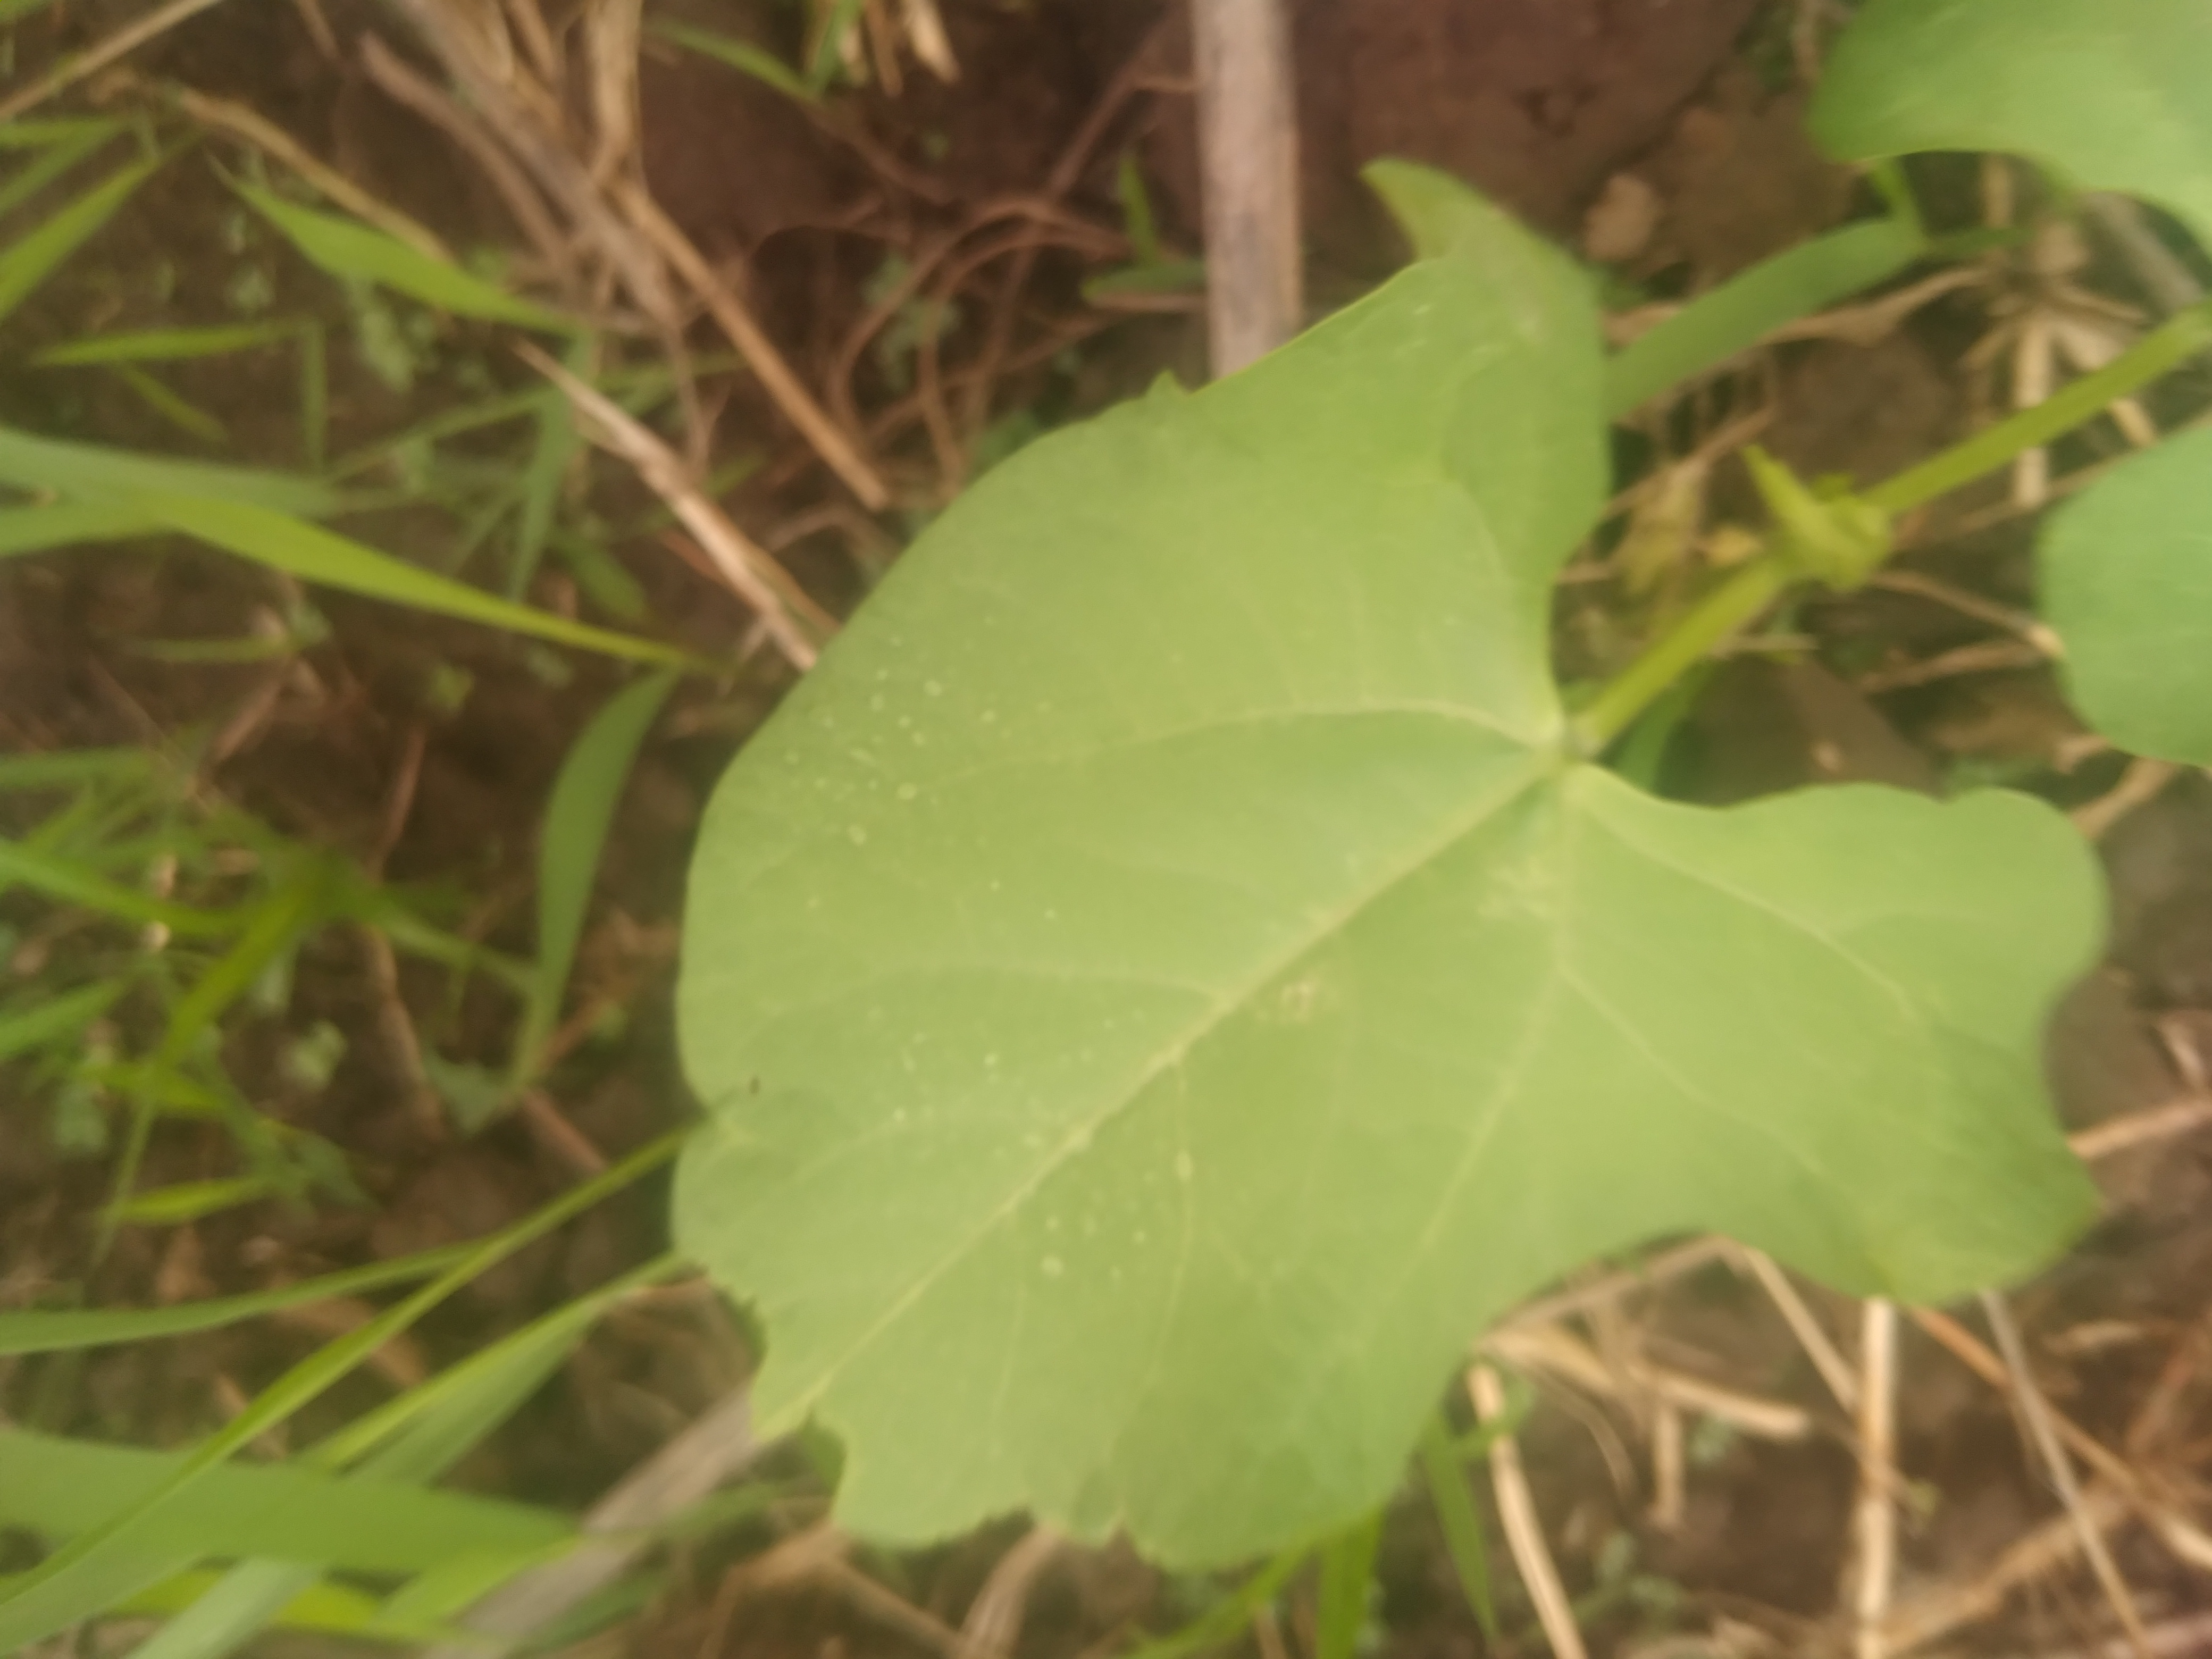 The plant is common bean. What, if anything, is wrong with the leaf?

healthy
